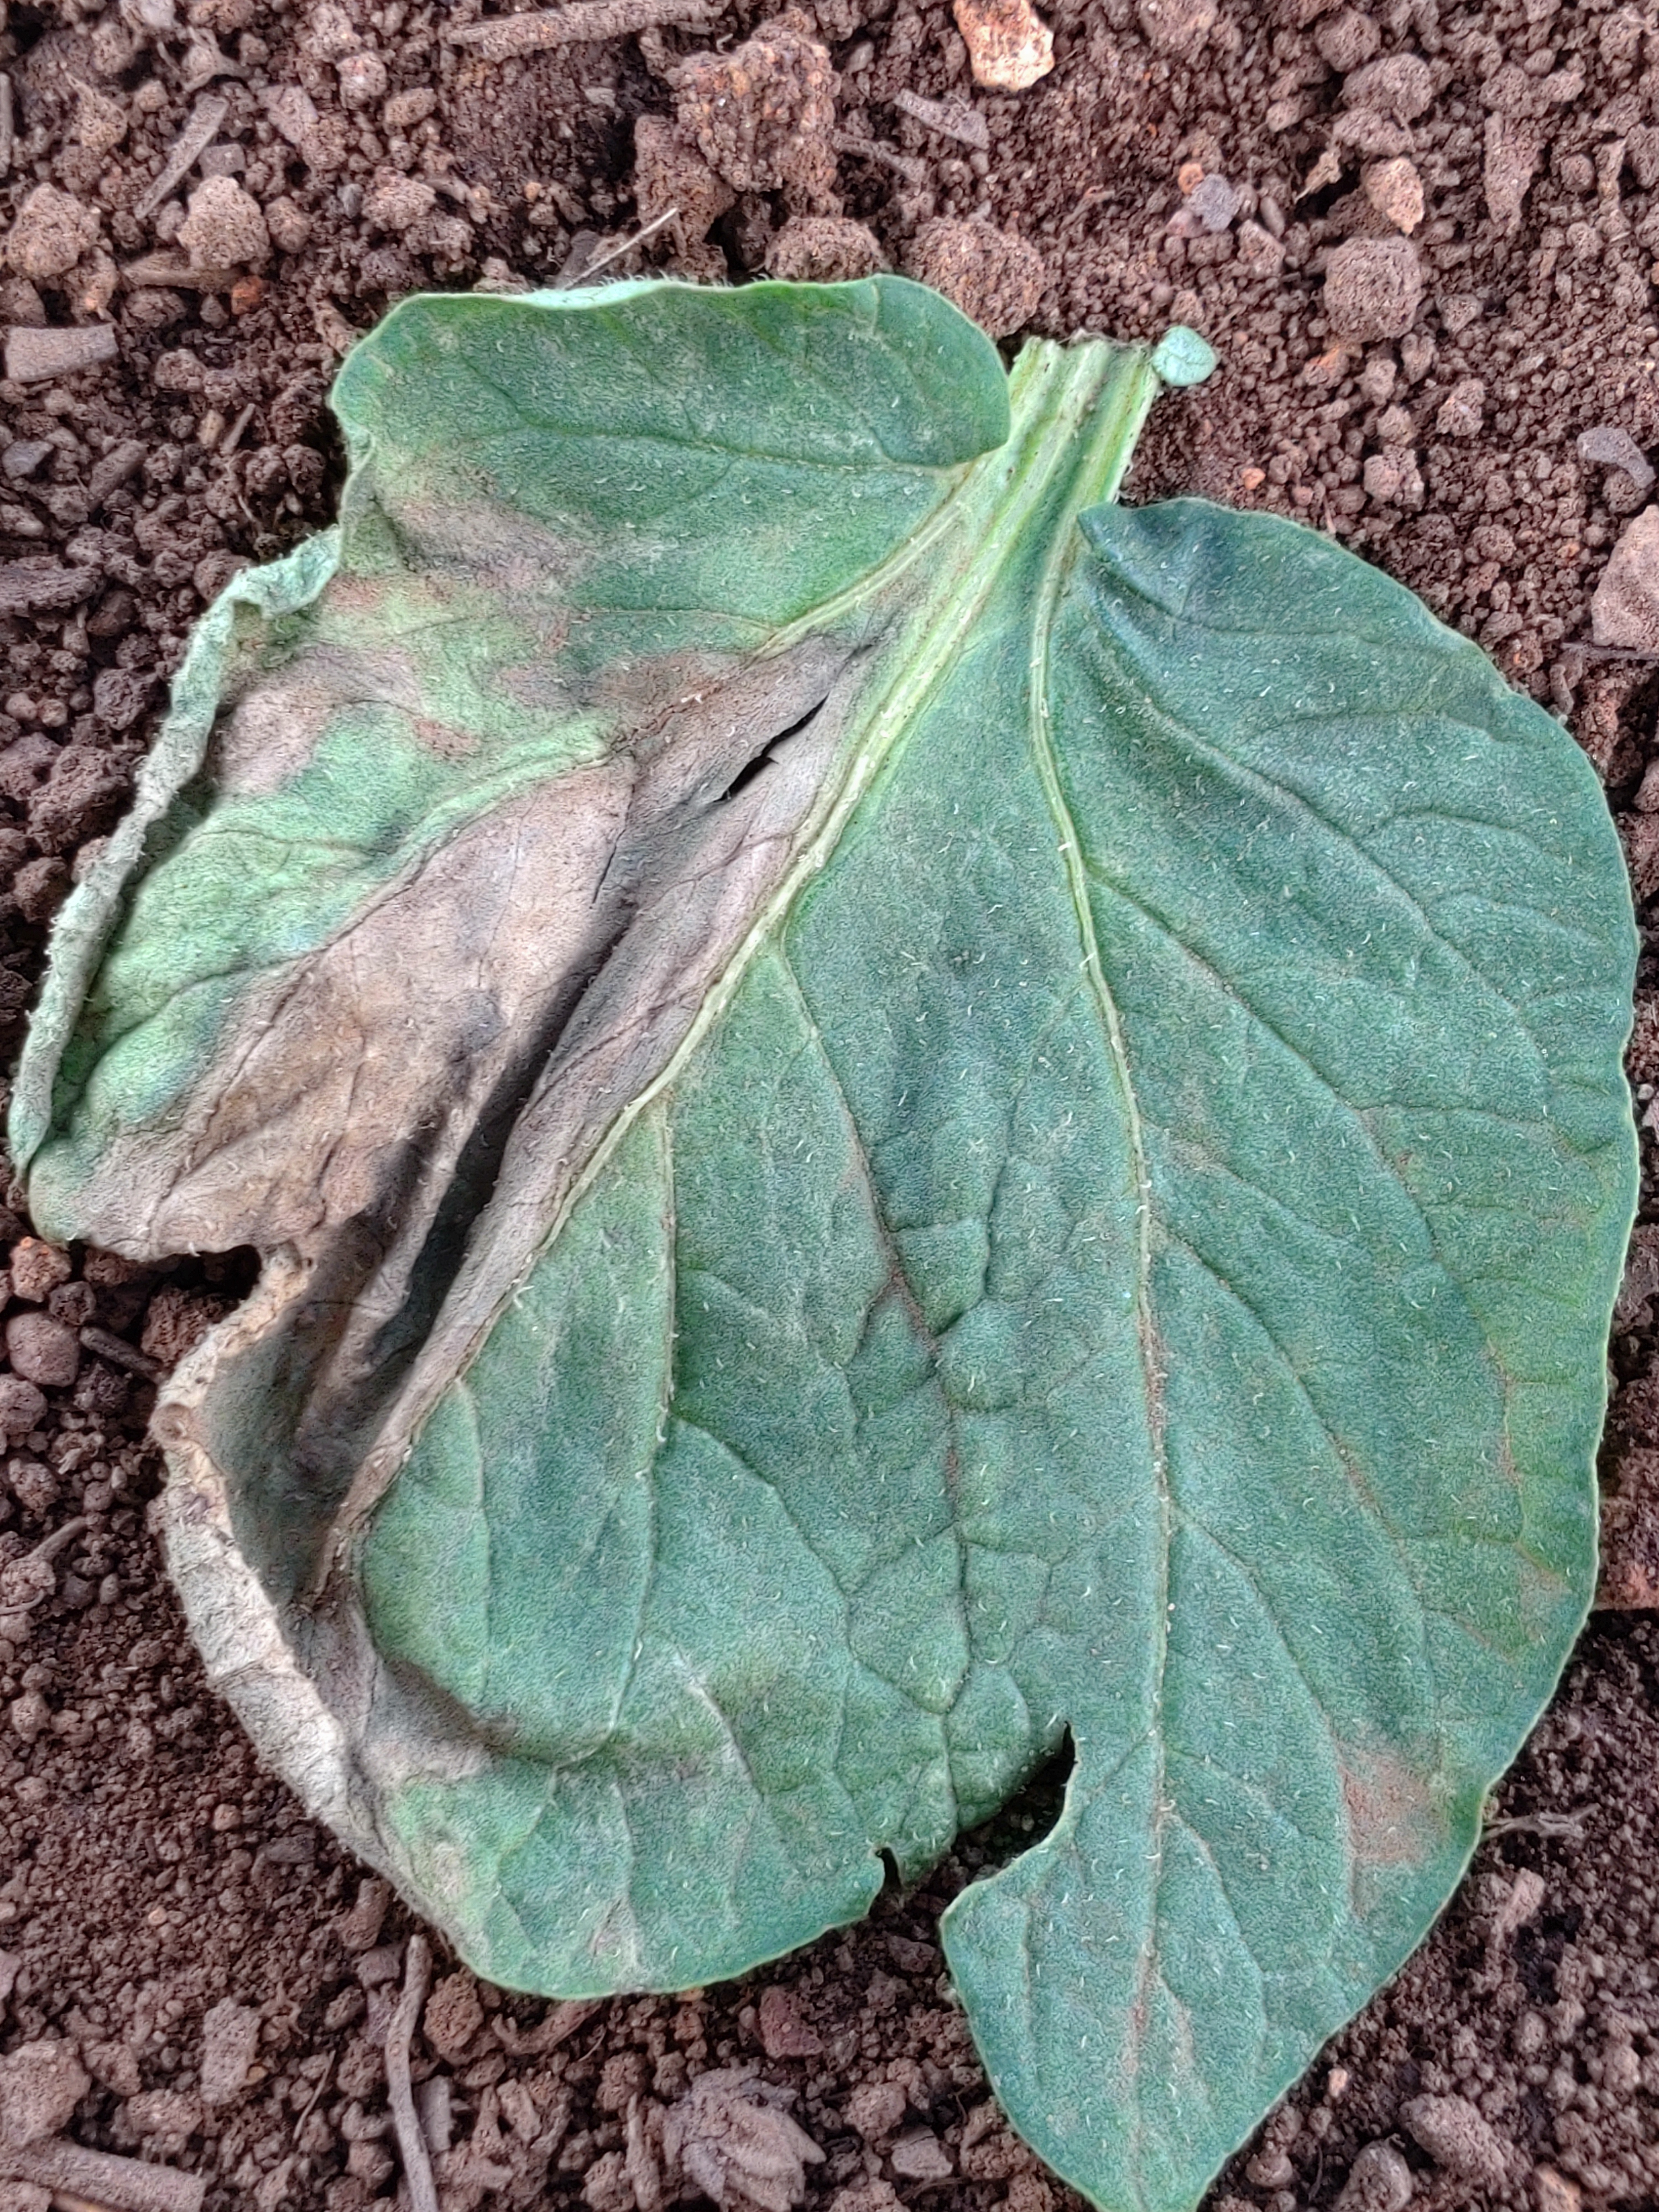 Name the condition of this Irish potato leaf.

early blight
